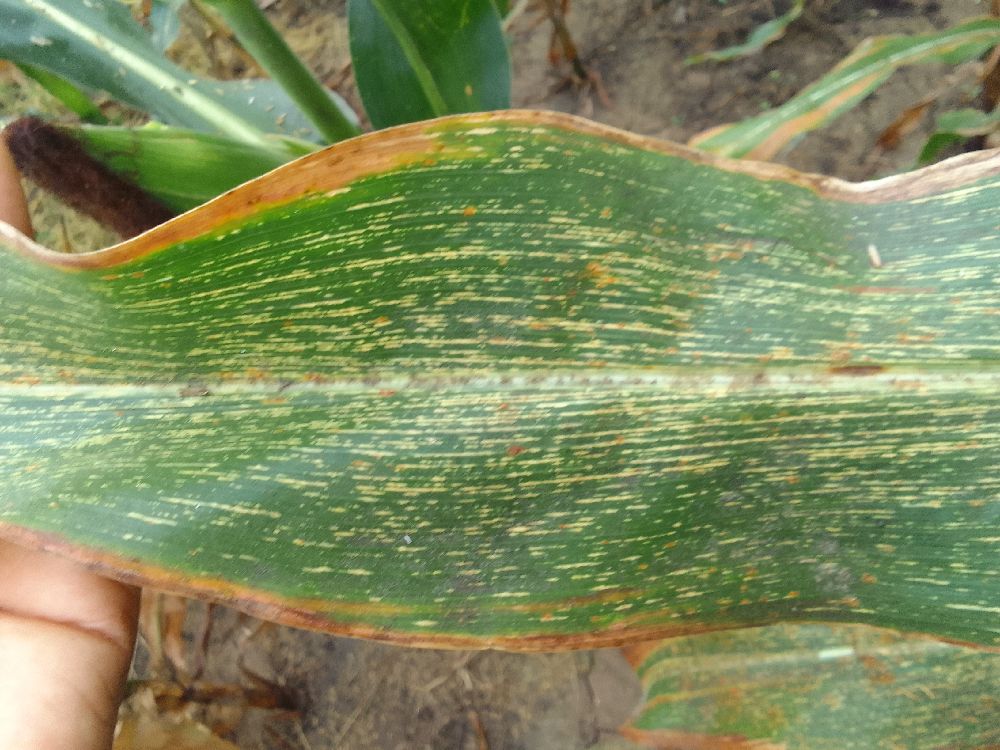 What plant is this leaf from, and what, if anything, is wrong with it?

maize, maize streak virus
